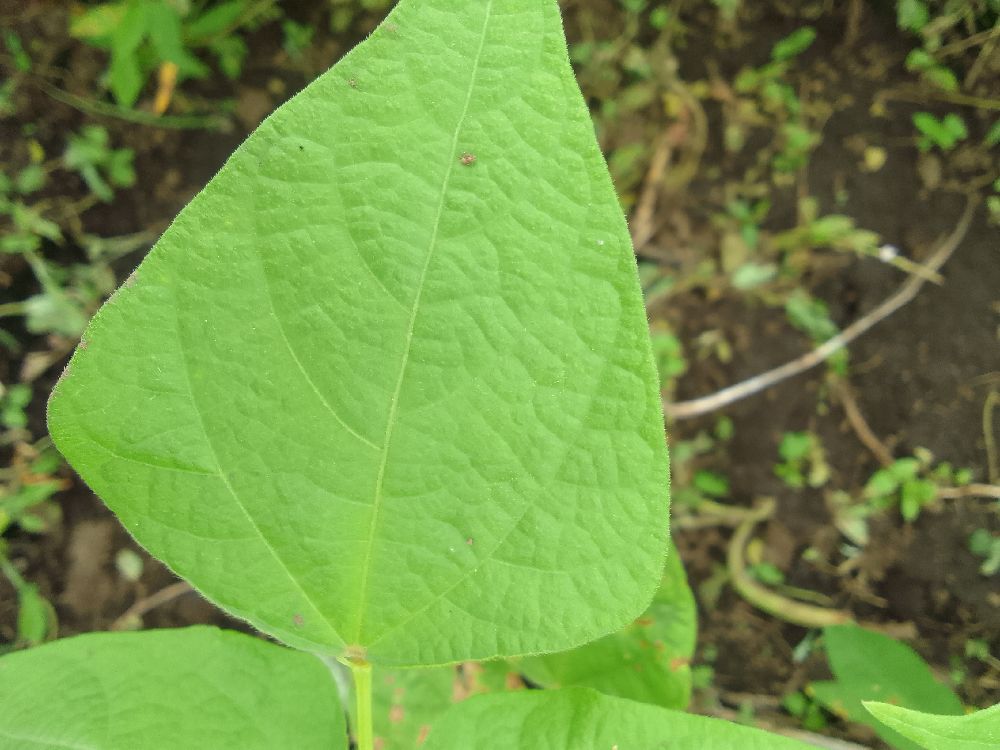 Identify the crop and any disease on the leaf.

common bean, healthy
